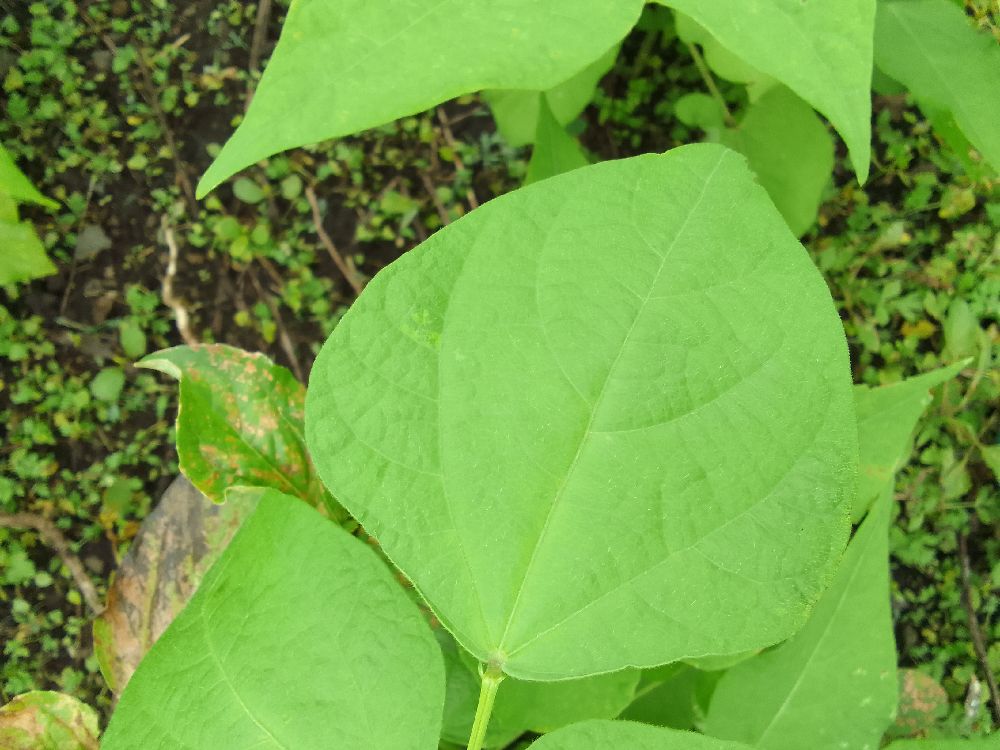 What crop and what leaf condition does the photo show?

common bean, healthy
